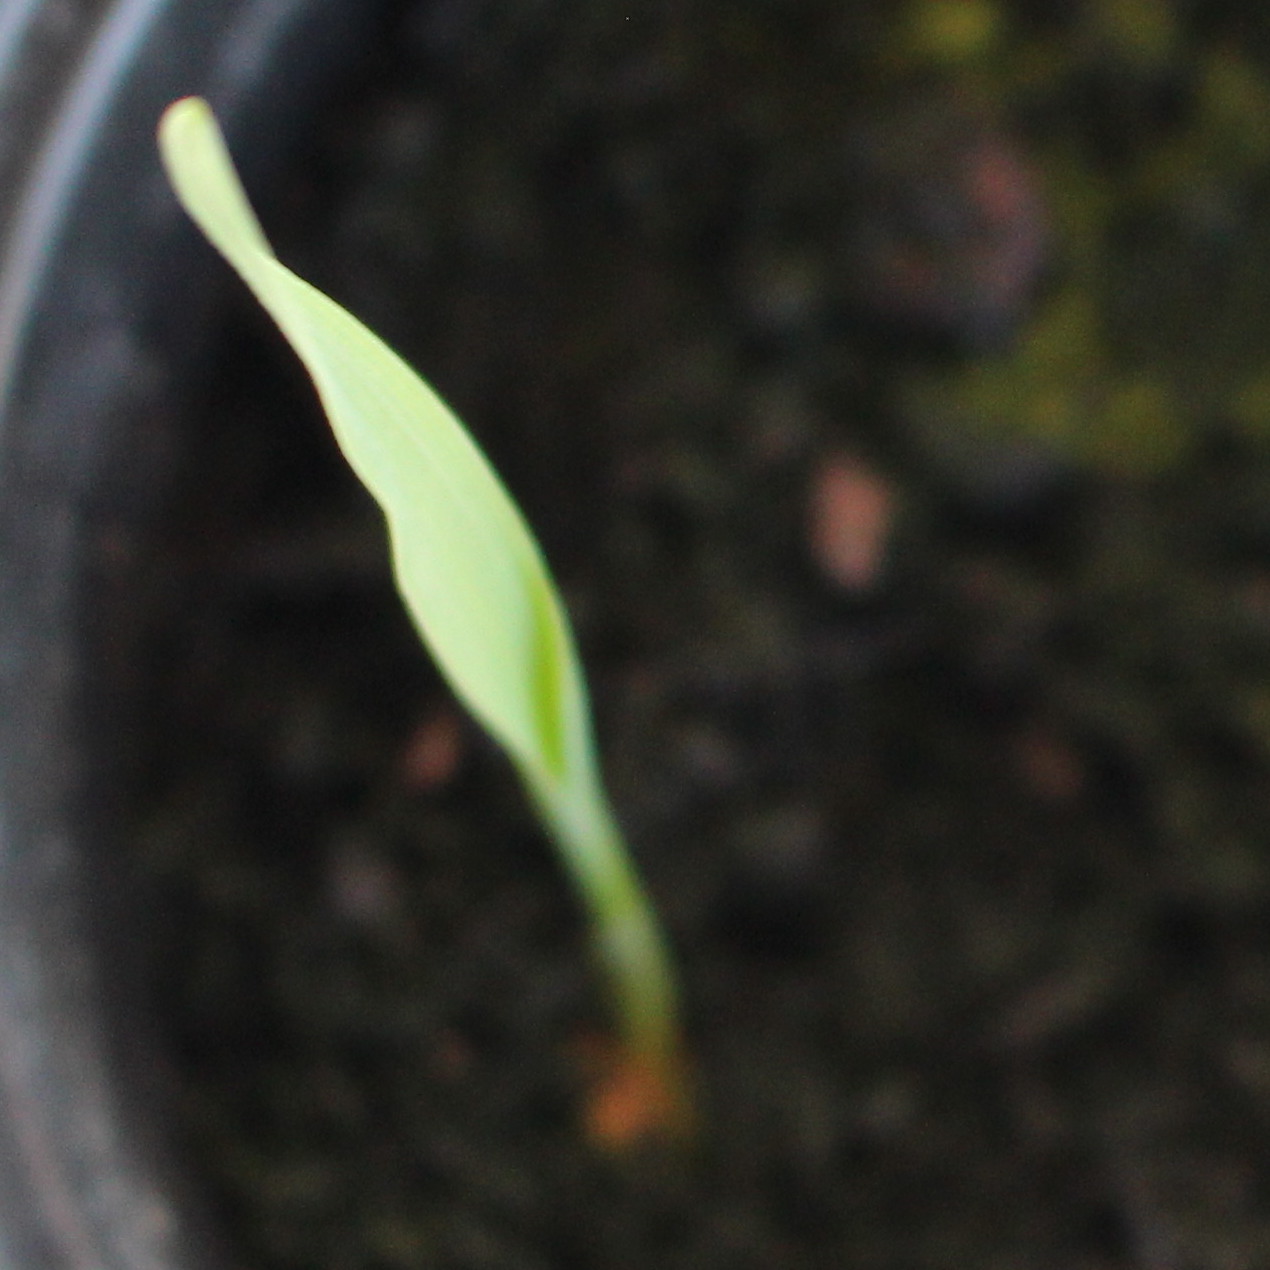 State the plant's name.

Avena sterilis
